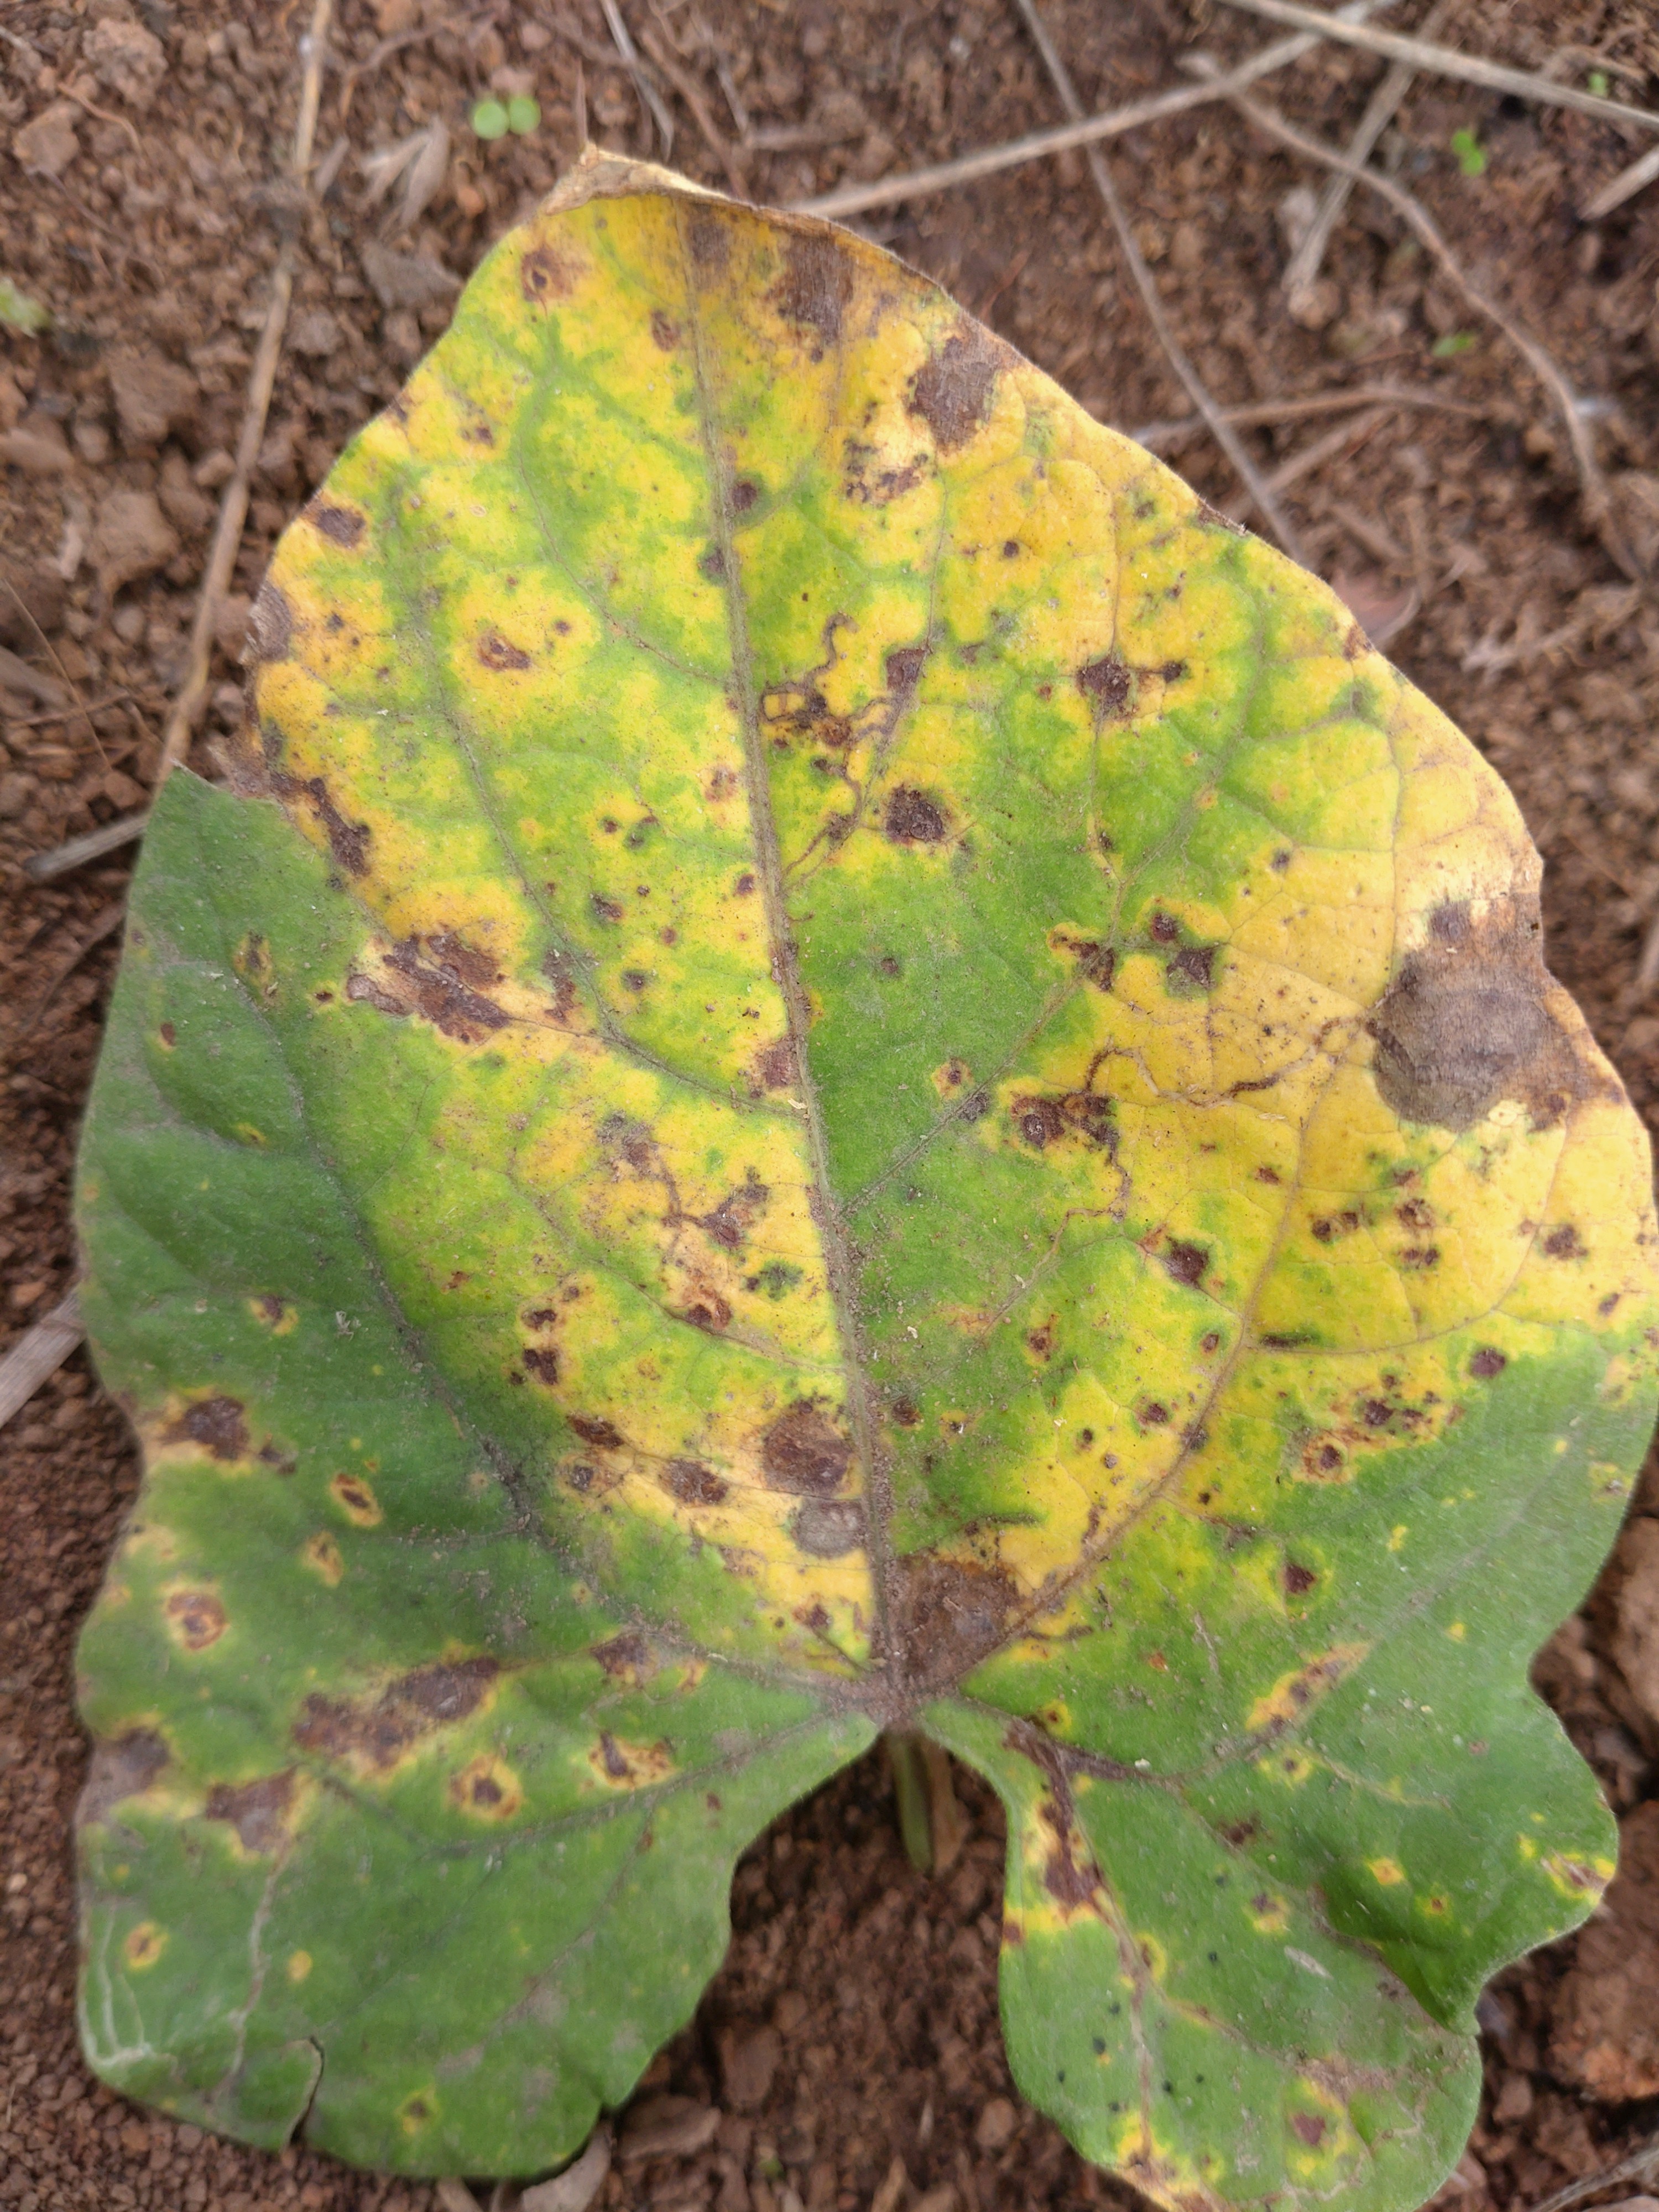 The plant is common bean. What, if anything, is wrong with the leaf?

rust
